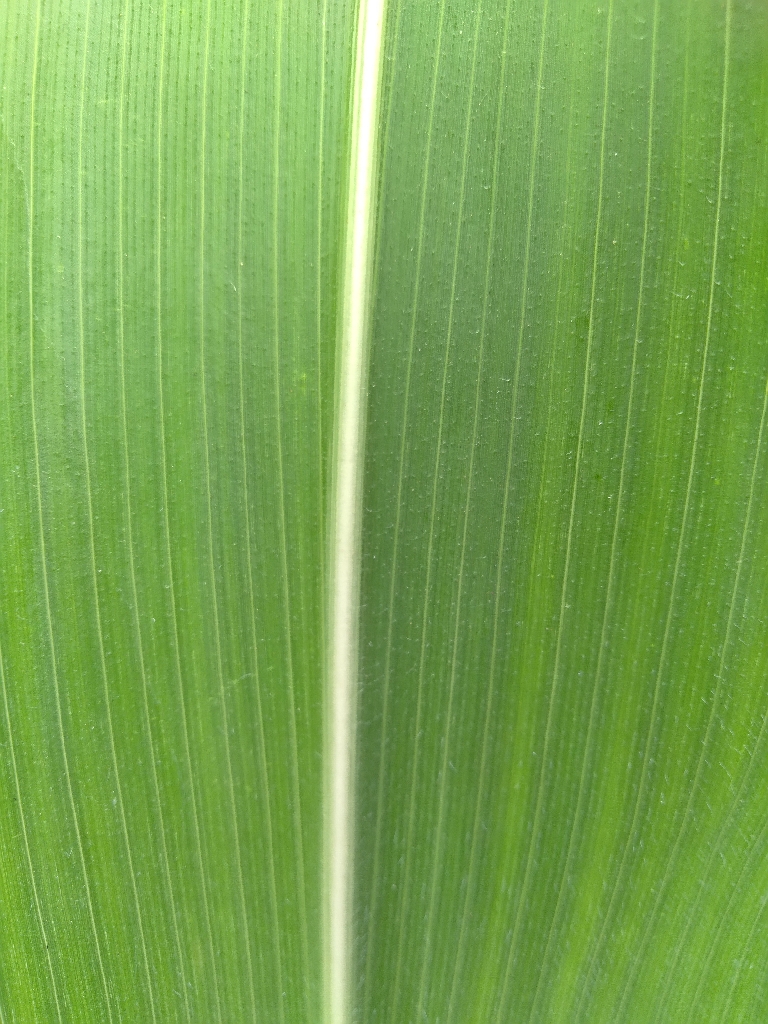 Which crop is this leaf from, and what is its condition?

maize, healthy
